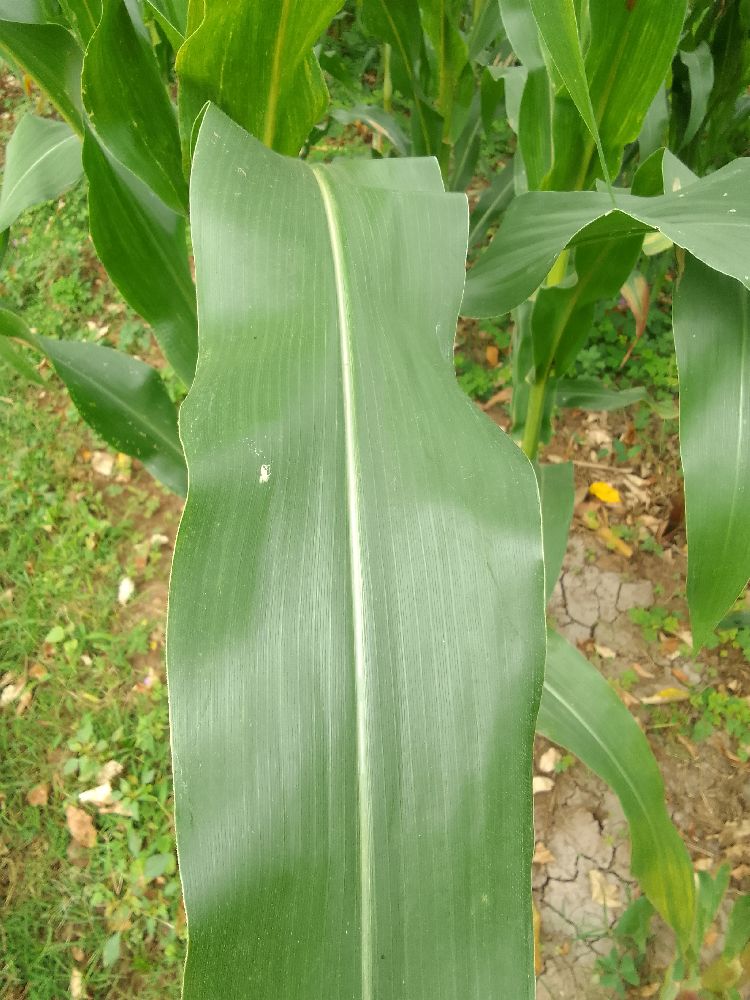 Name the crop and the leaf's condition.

maize, healthy
